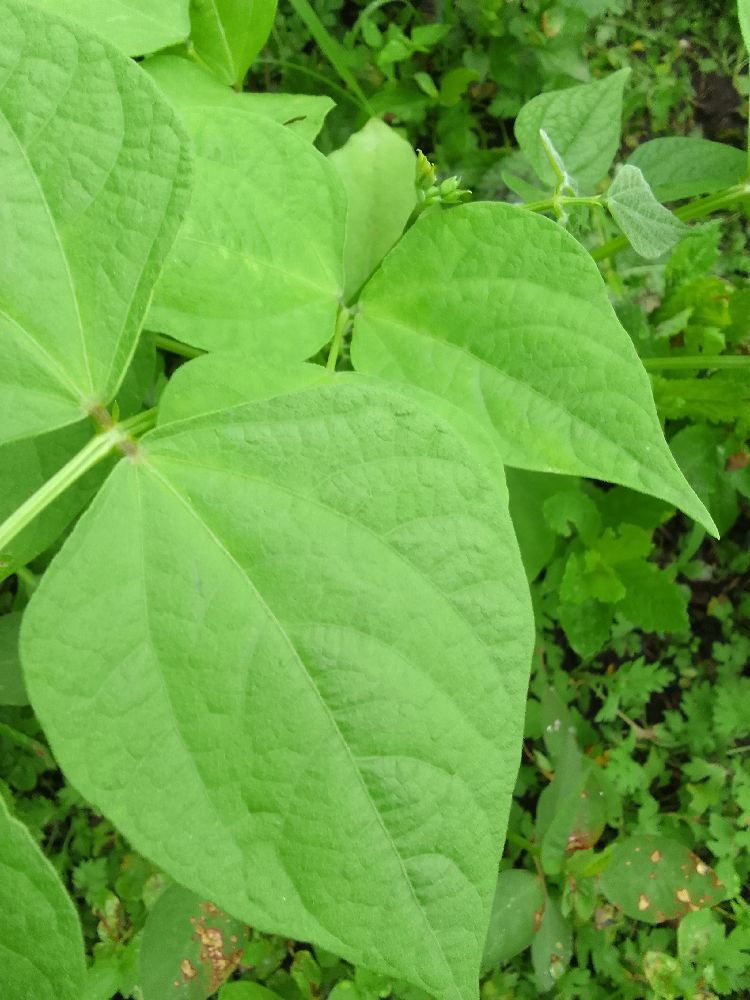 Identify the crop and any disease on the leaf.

common bean, healthy
